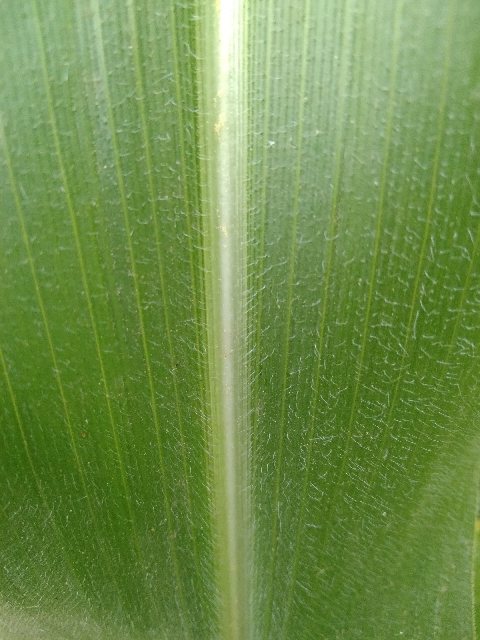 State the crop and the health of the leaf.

maize, healthy
